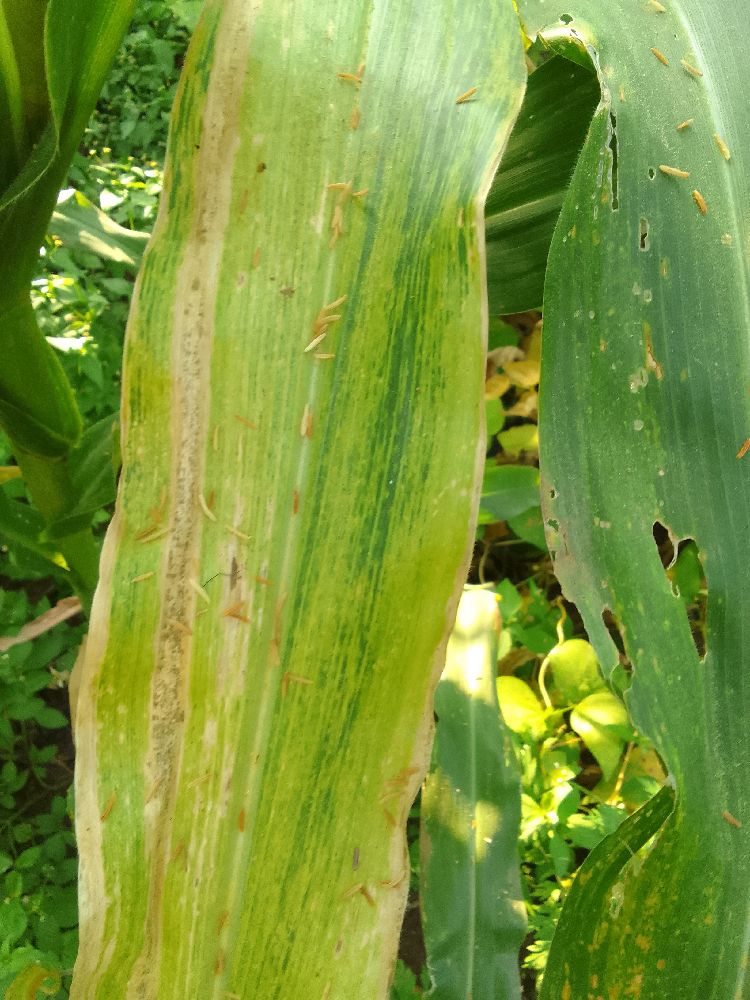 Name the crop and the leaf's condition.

maize, maize lethal necrosis
